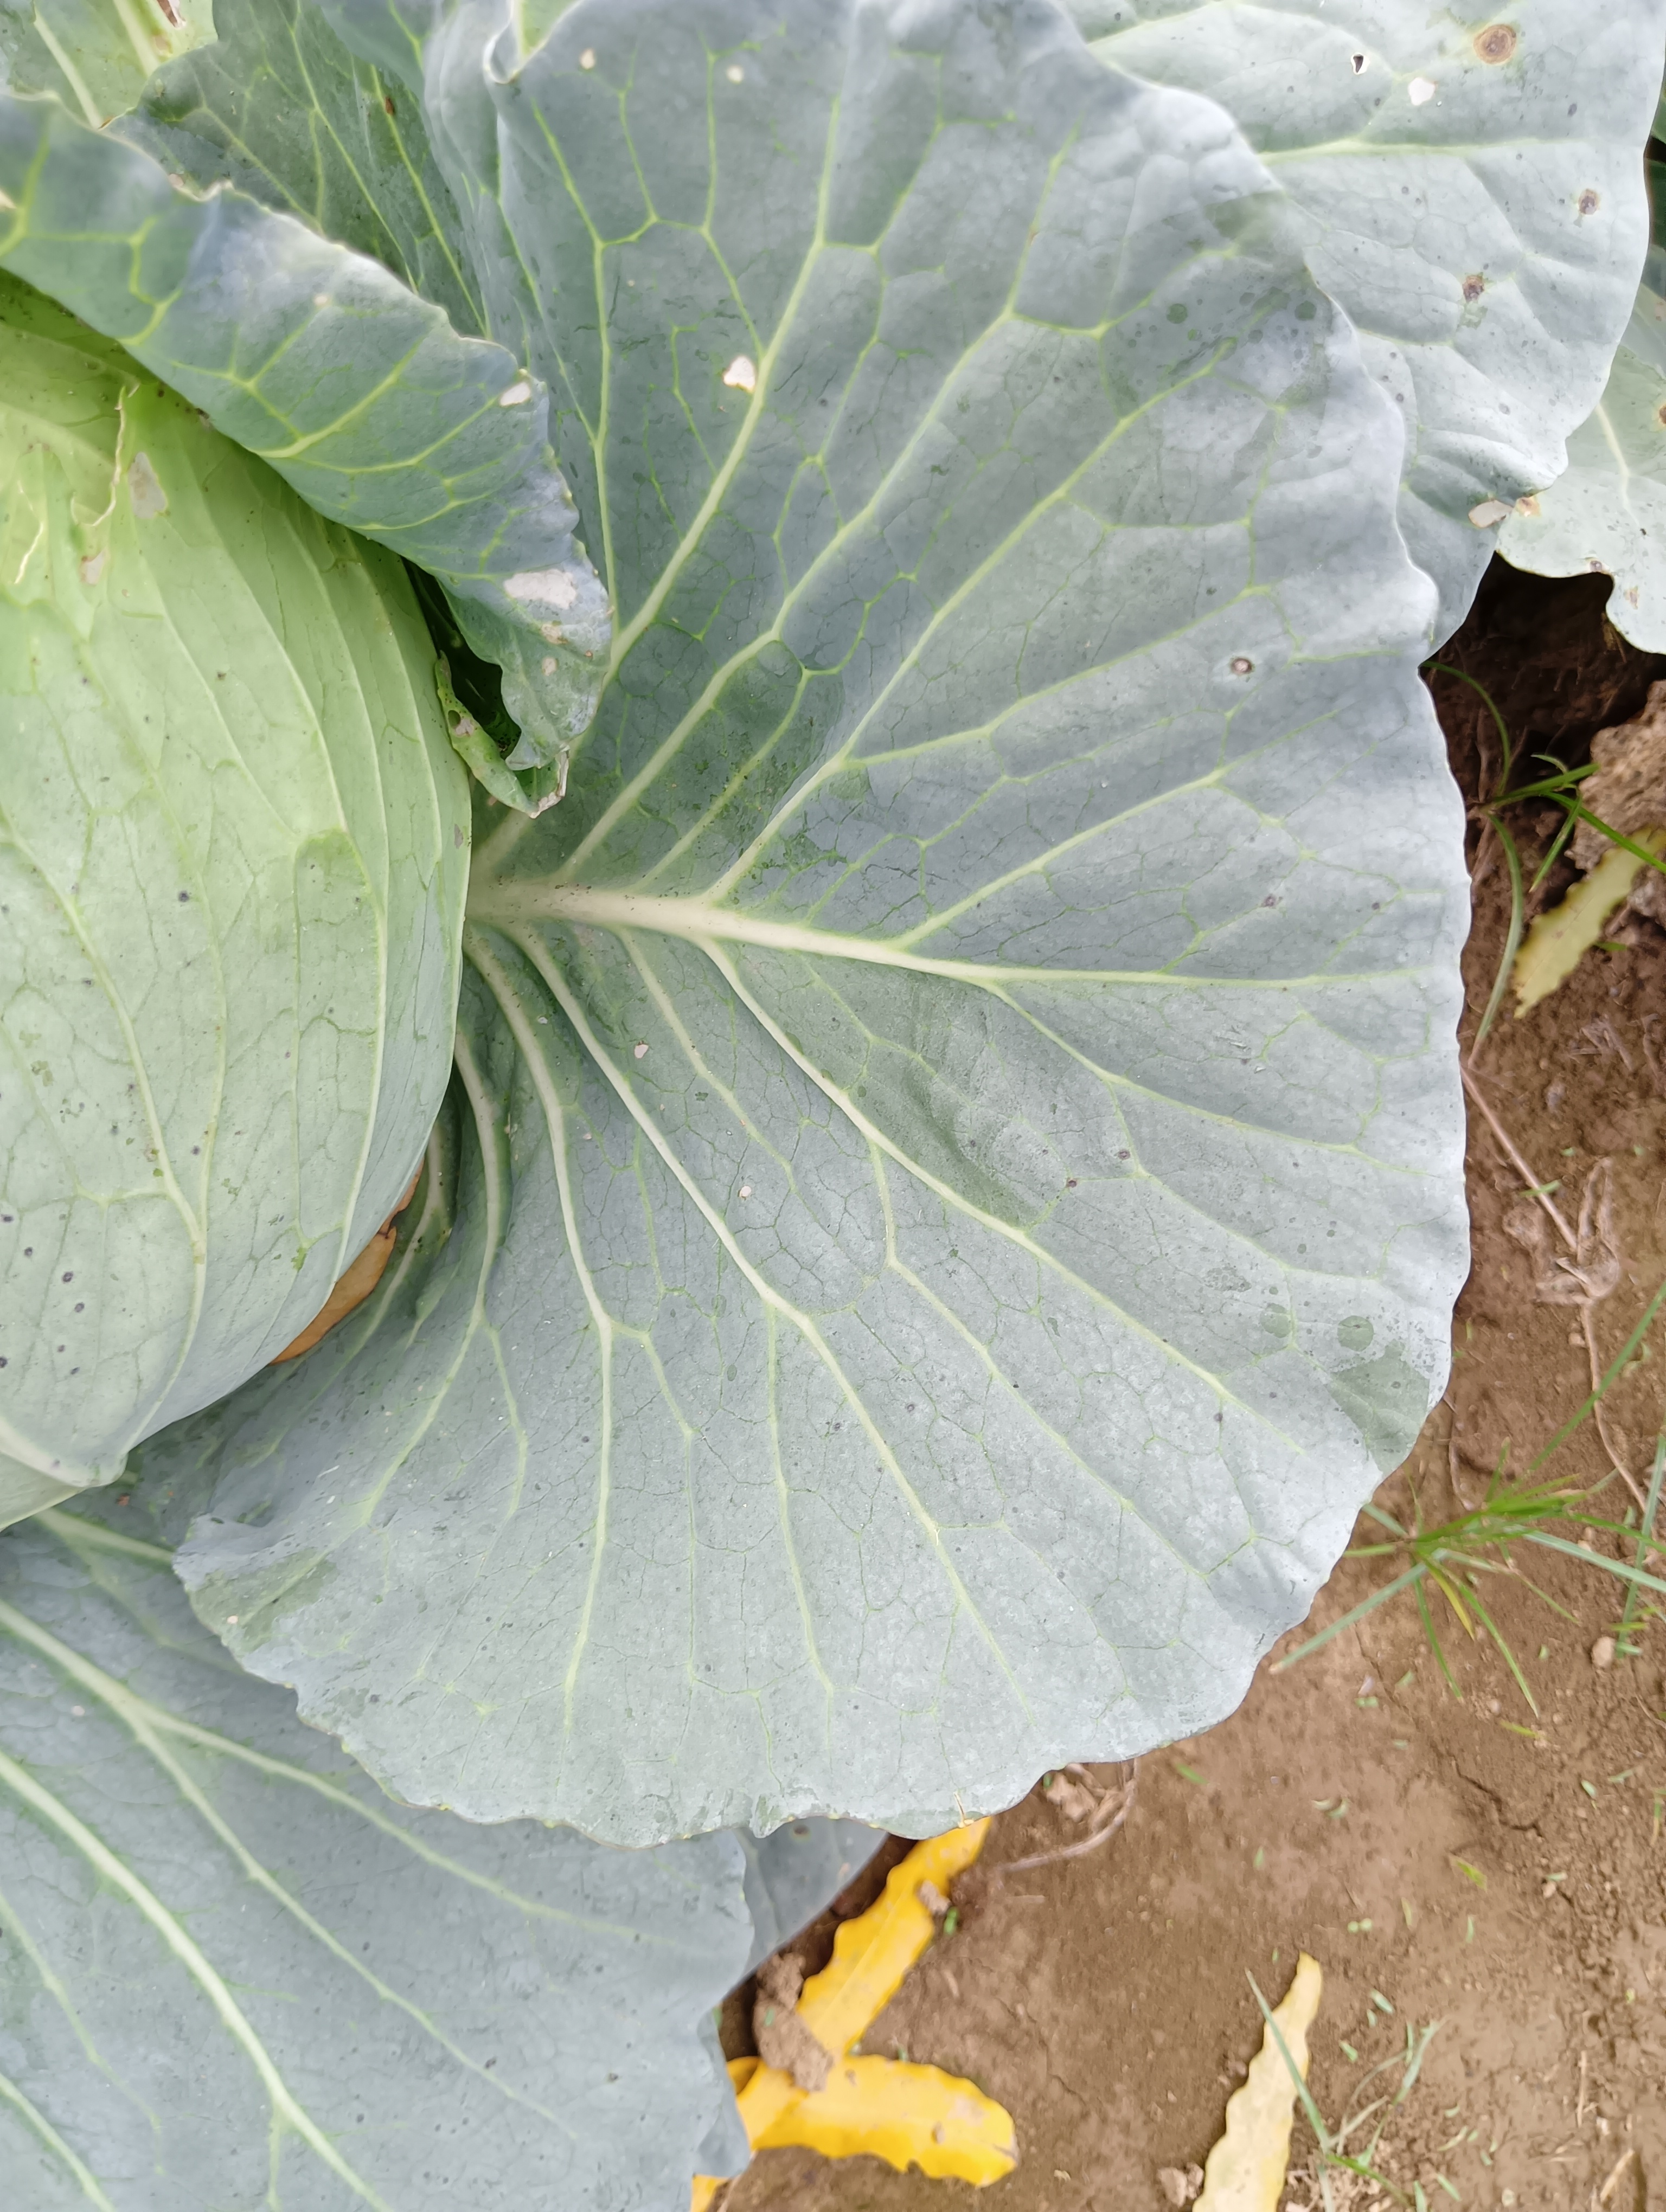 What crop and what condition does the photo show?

cabbage, healthy
